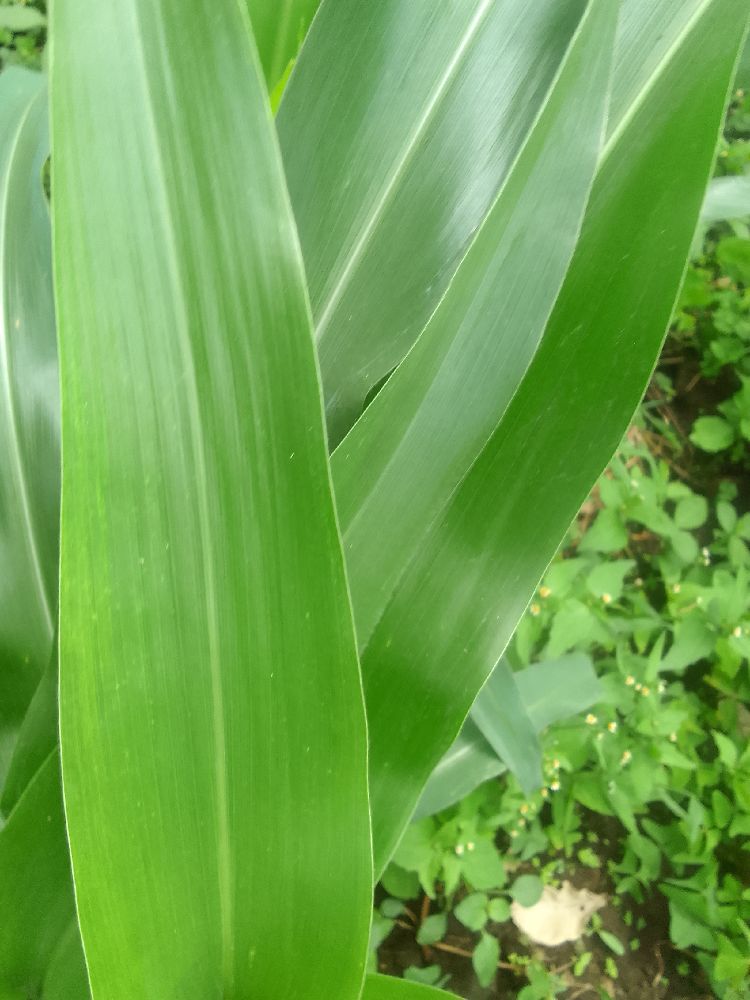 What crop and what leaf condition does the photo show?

maize, healthy
